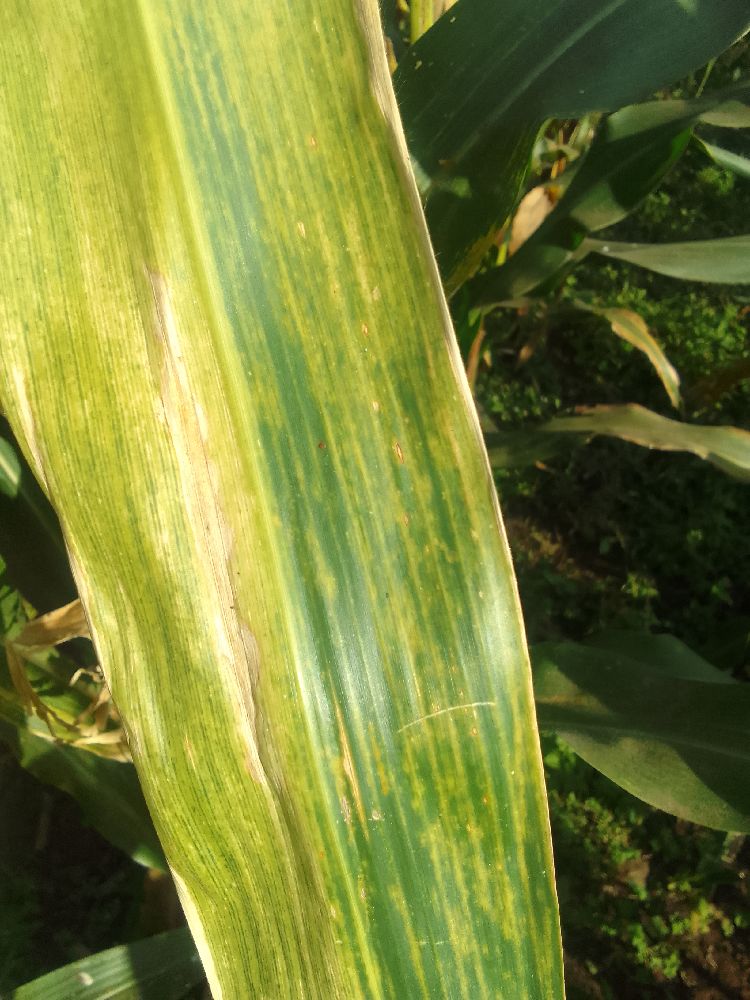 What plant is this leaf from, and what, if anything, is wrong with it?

maize, maize lethal necrosis
